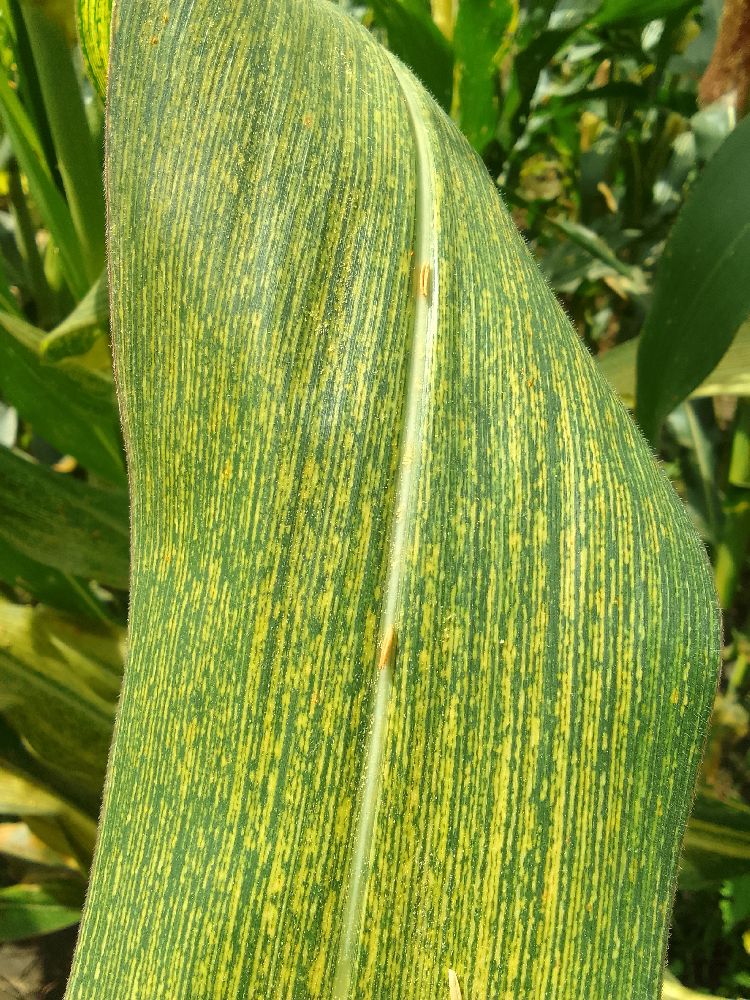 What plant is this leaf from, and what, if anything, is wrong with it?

maize, maize streak virus
